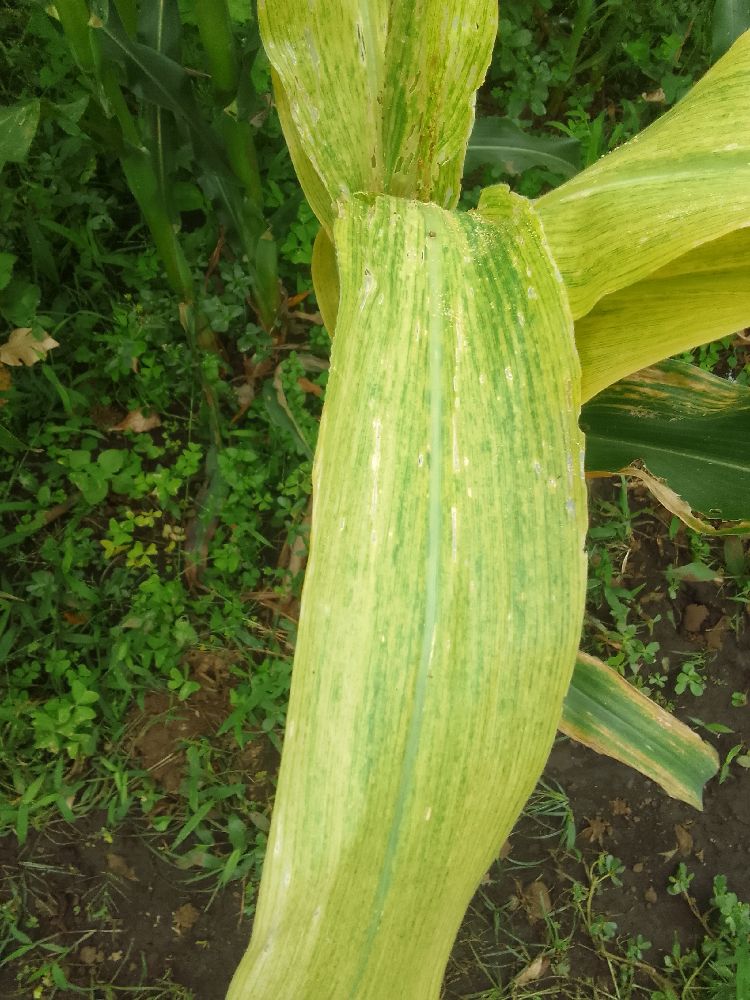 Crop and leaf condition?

maize, maize lethal necrosis
